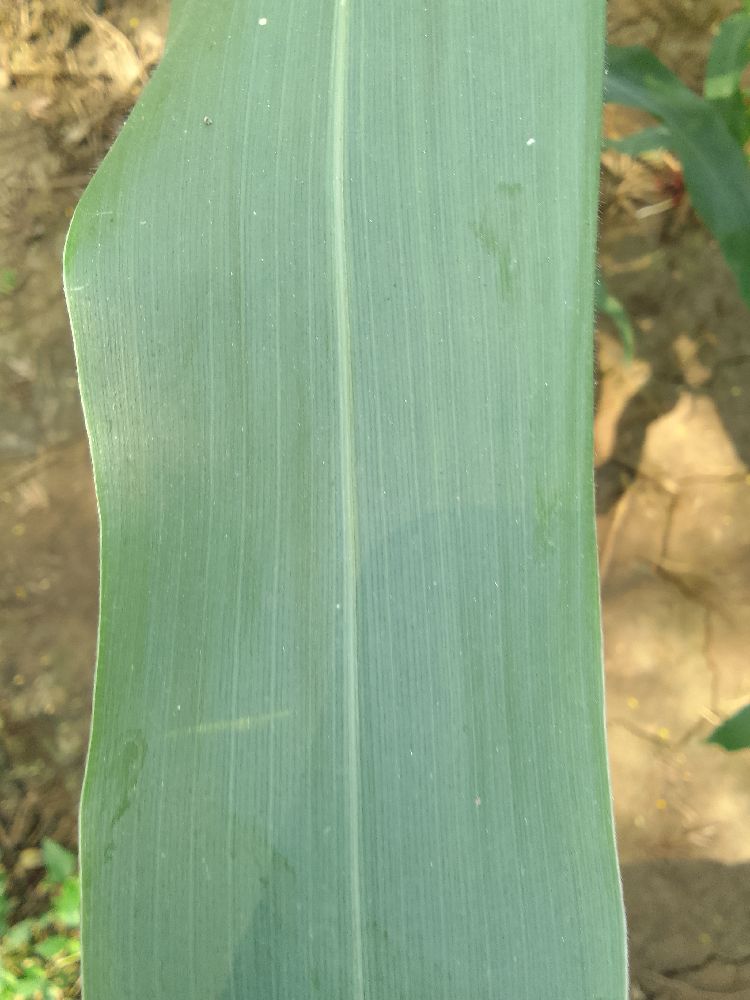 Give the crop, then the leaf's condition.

maize, healthy
